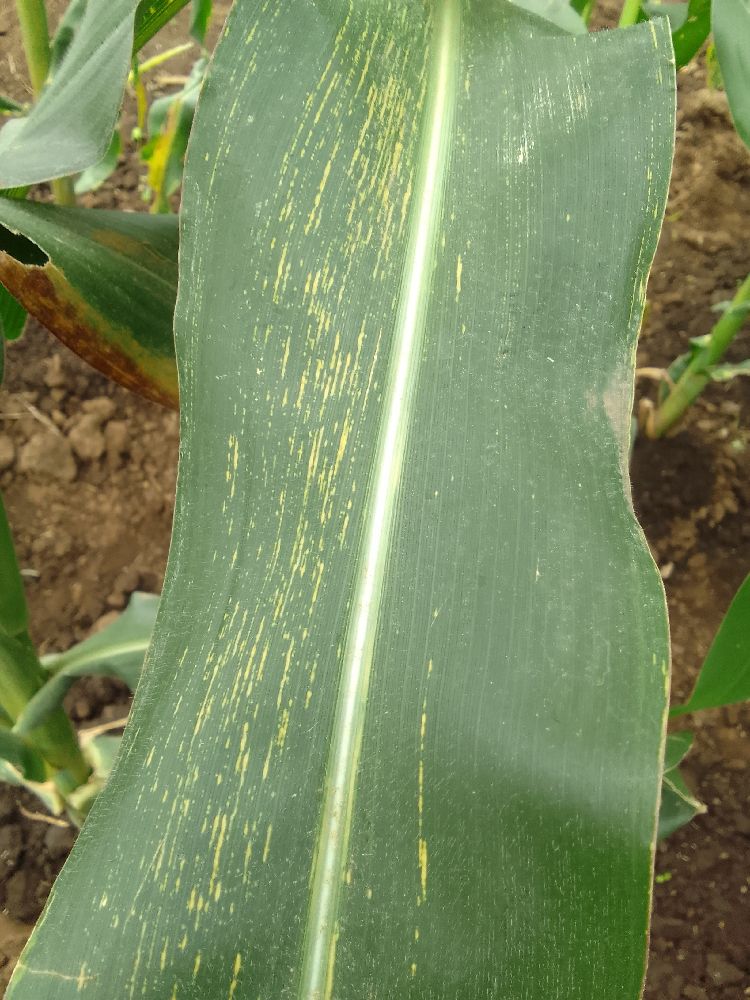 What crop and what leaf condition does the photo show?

maize, maize streak virus
